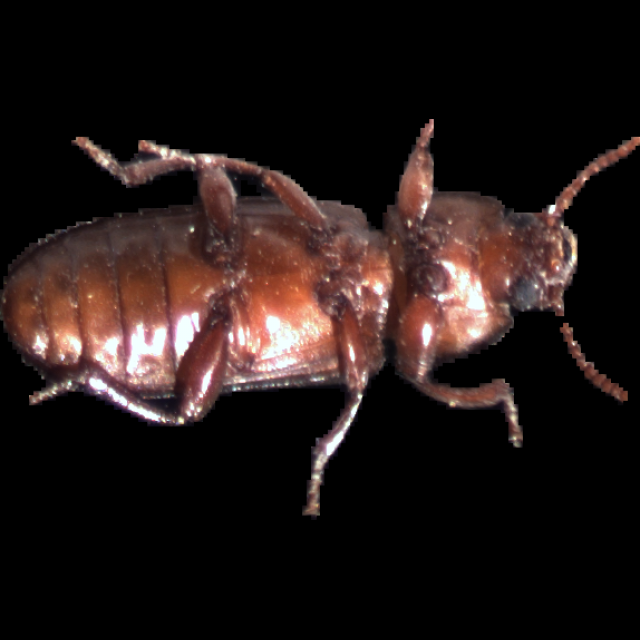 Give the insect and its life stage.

mealworm beetle
